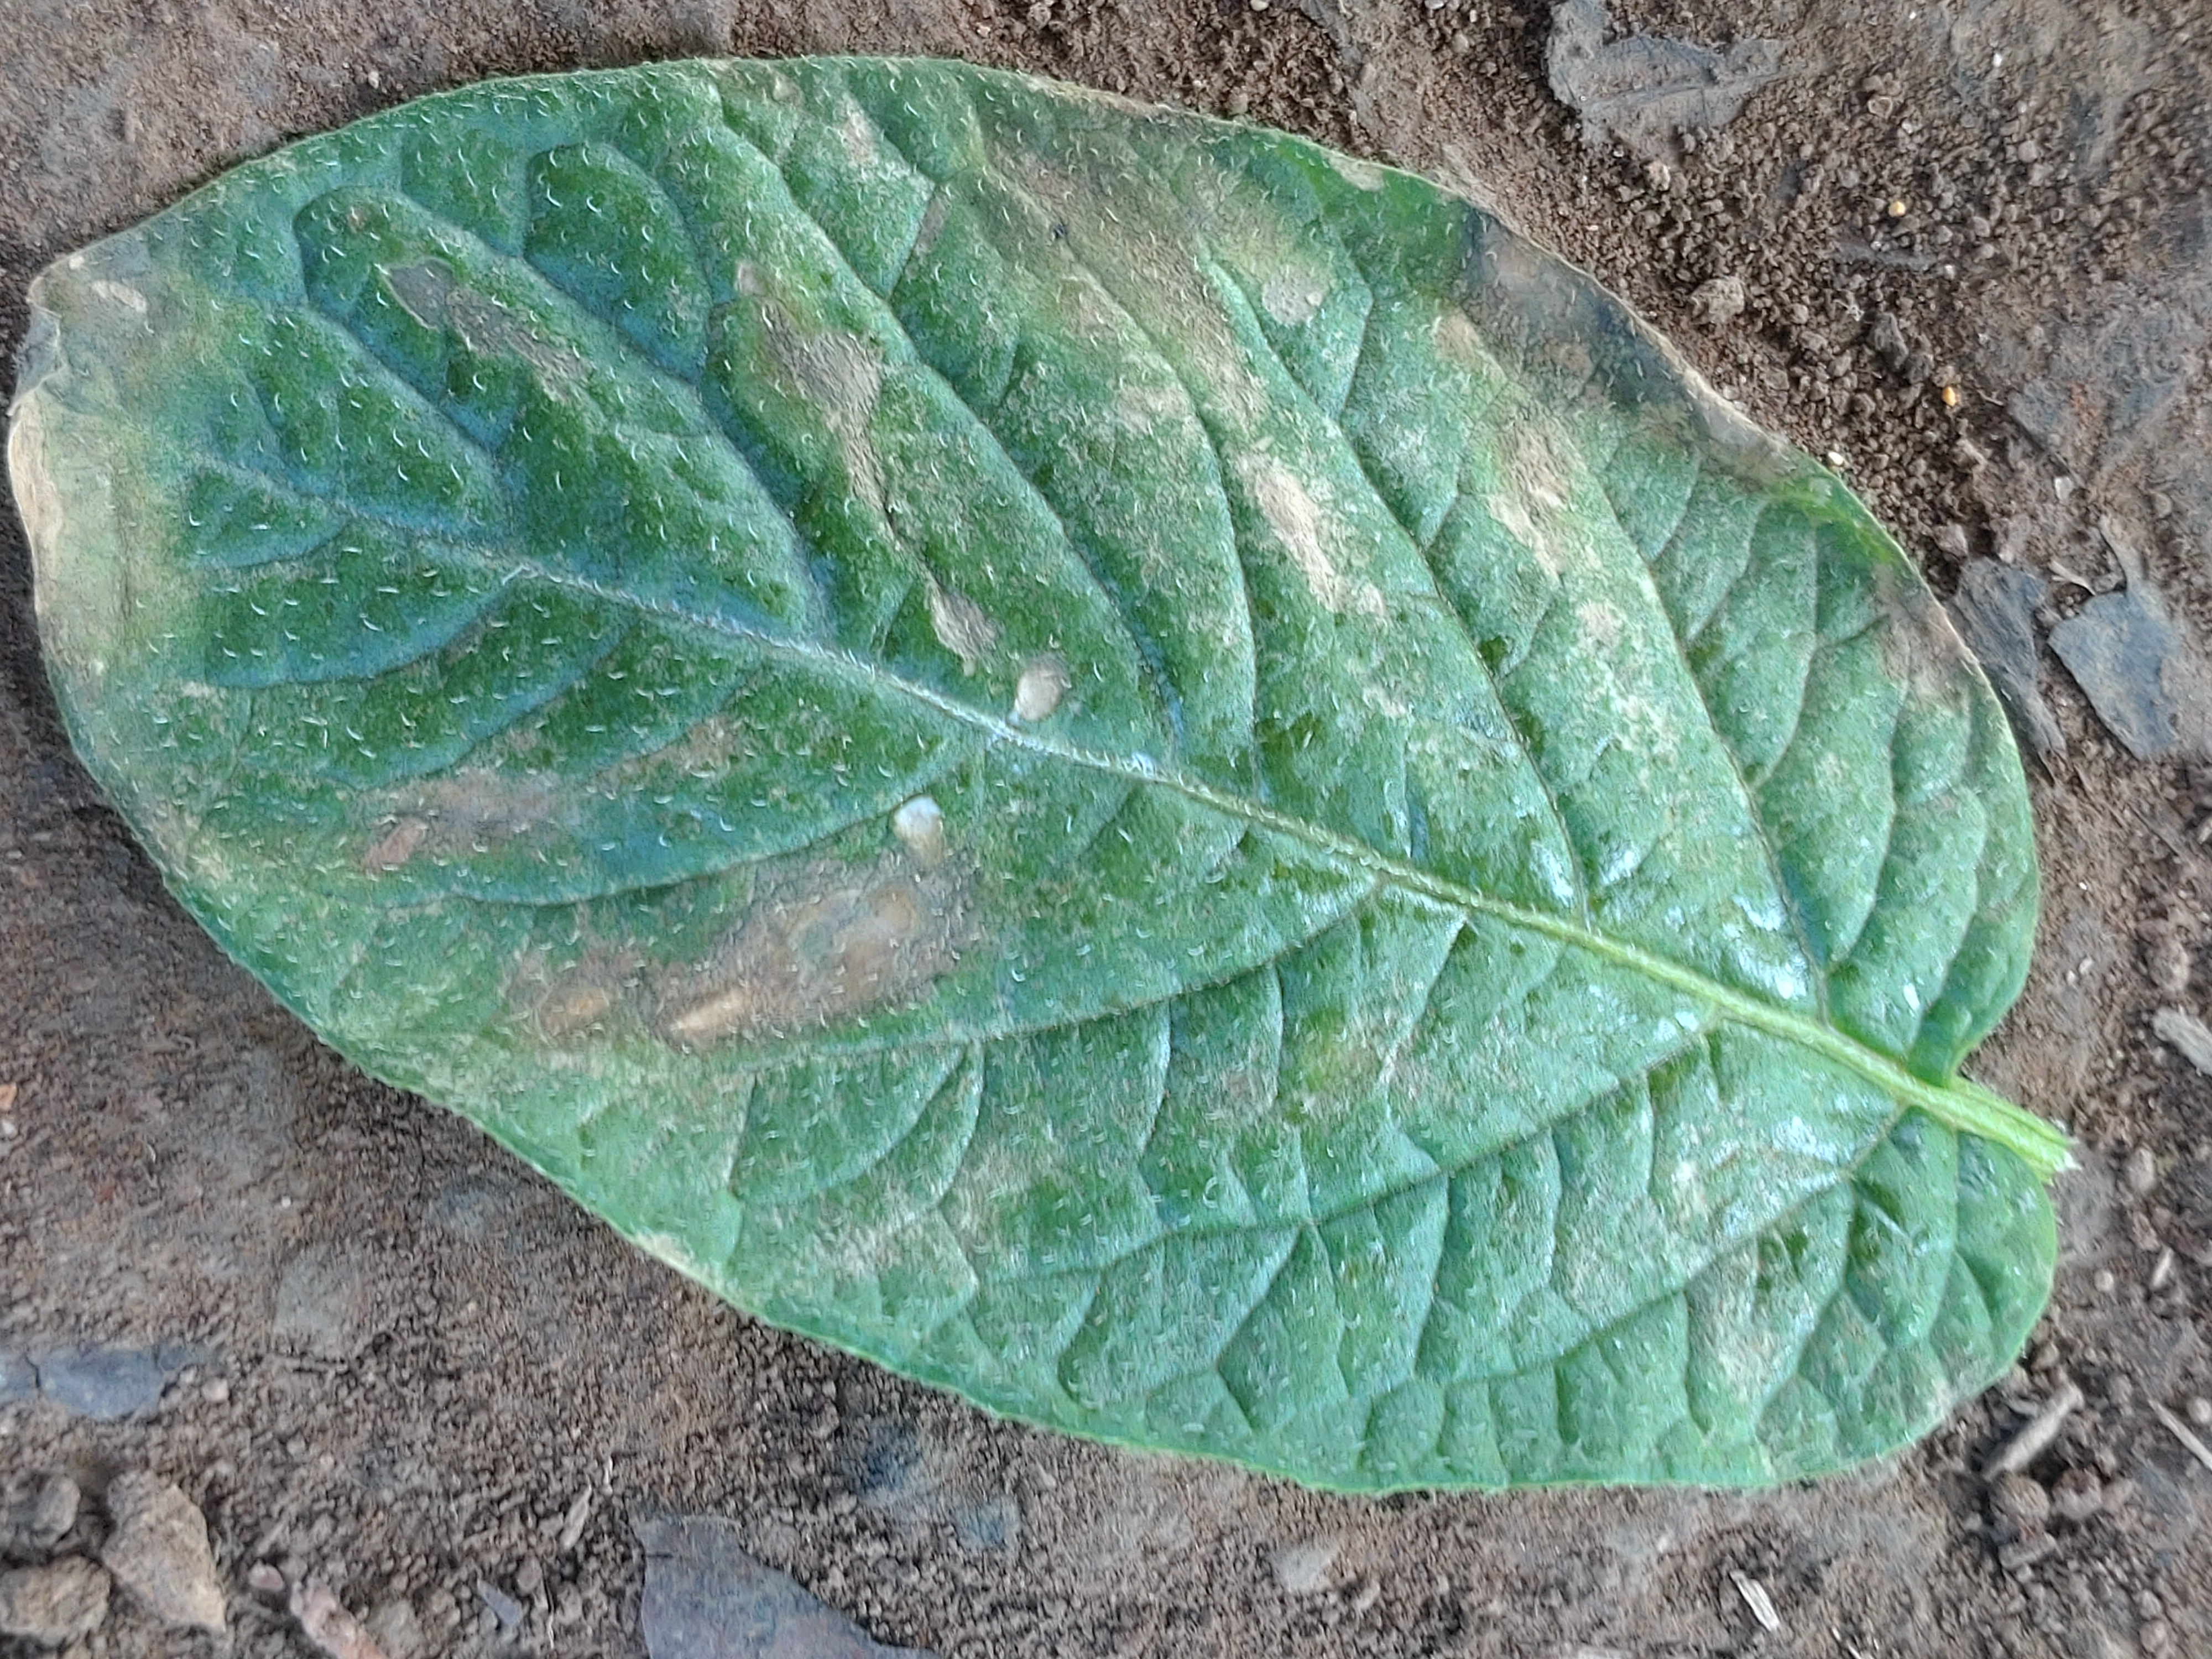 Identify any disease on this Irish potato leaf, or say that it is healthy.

early blight
